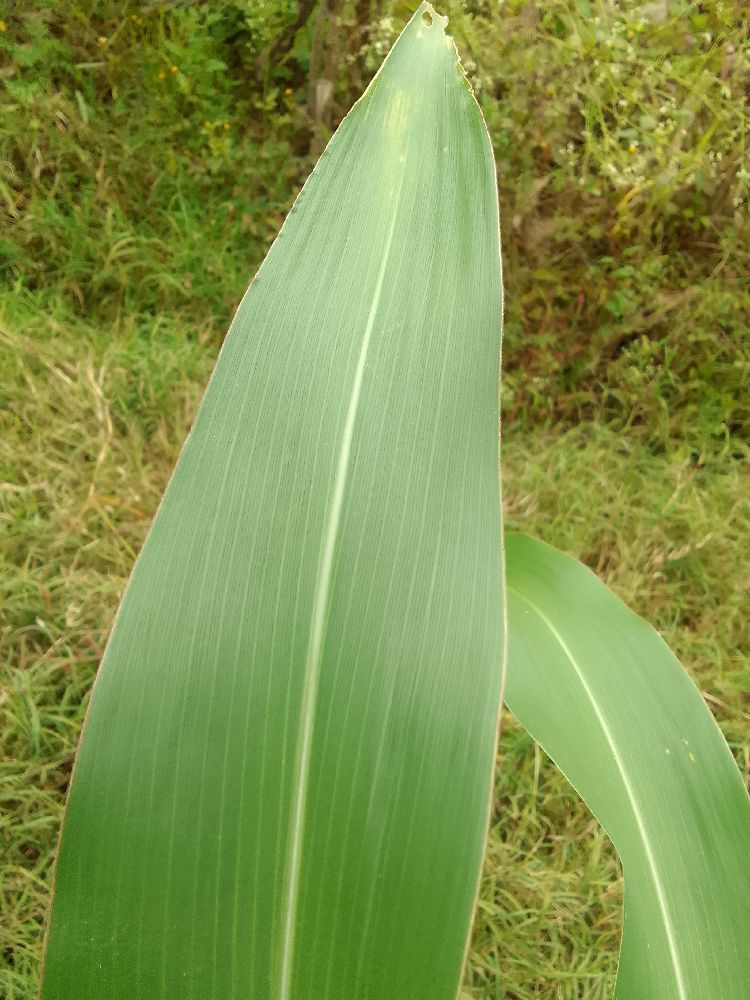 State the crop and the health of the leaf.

maize, healthy
